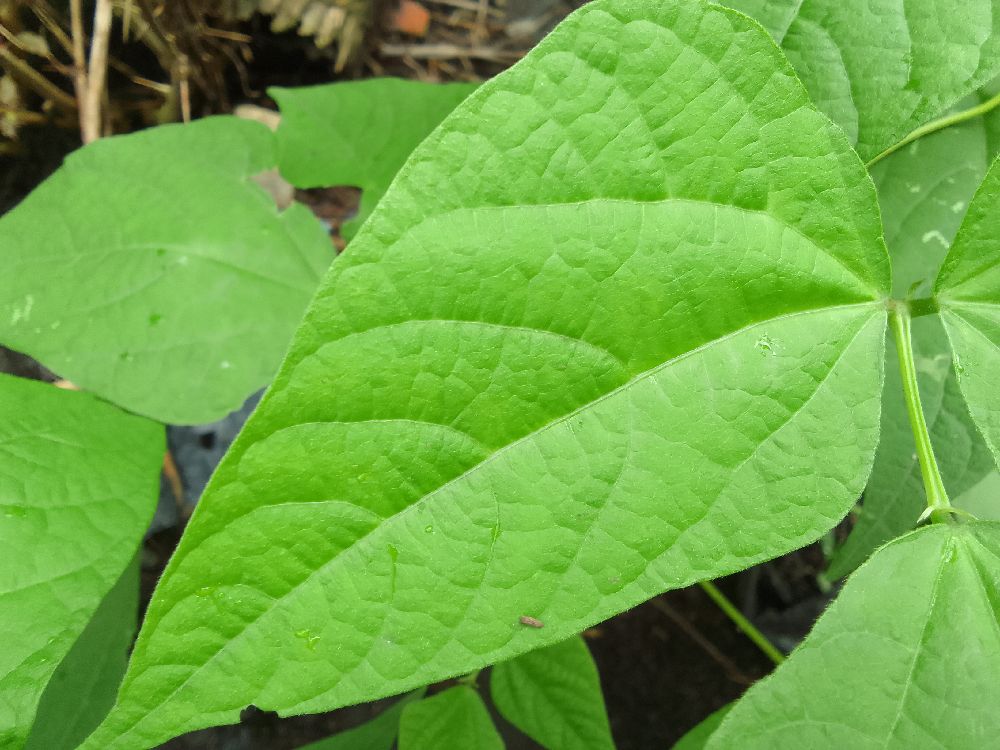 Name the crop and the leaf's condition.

common bean, healthy
